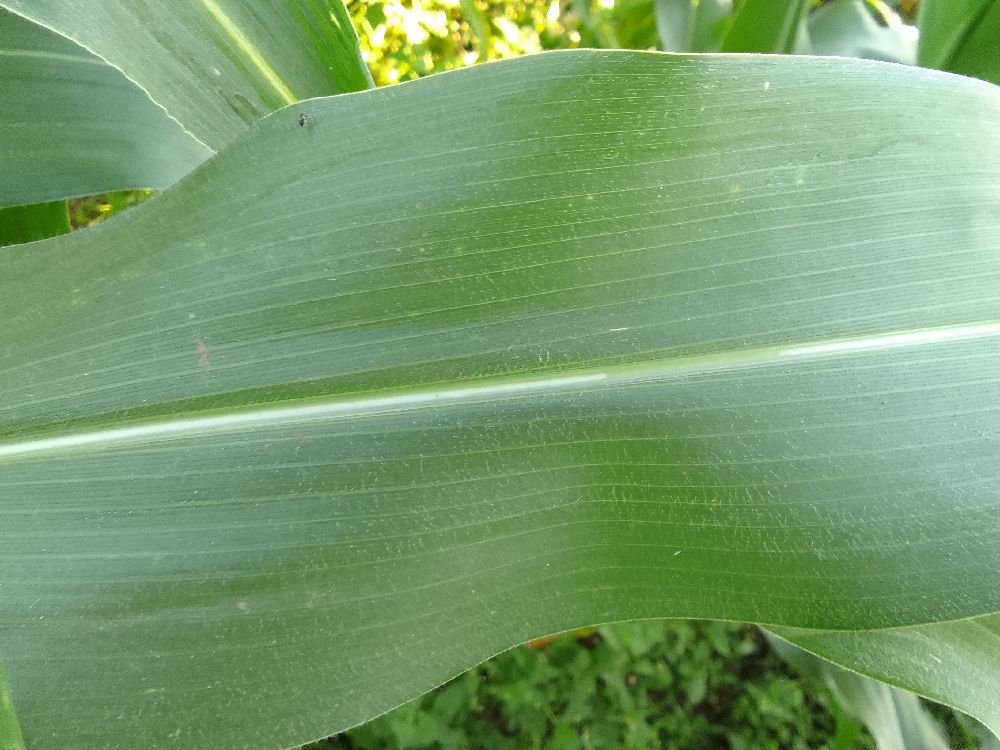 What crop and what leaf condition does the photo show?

maize, healthy
